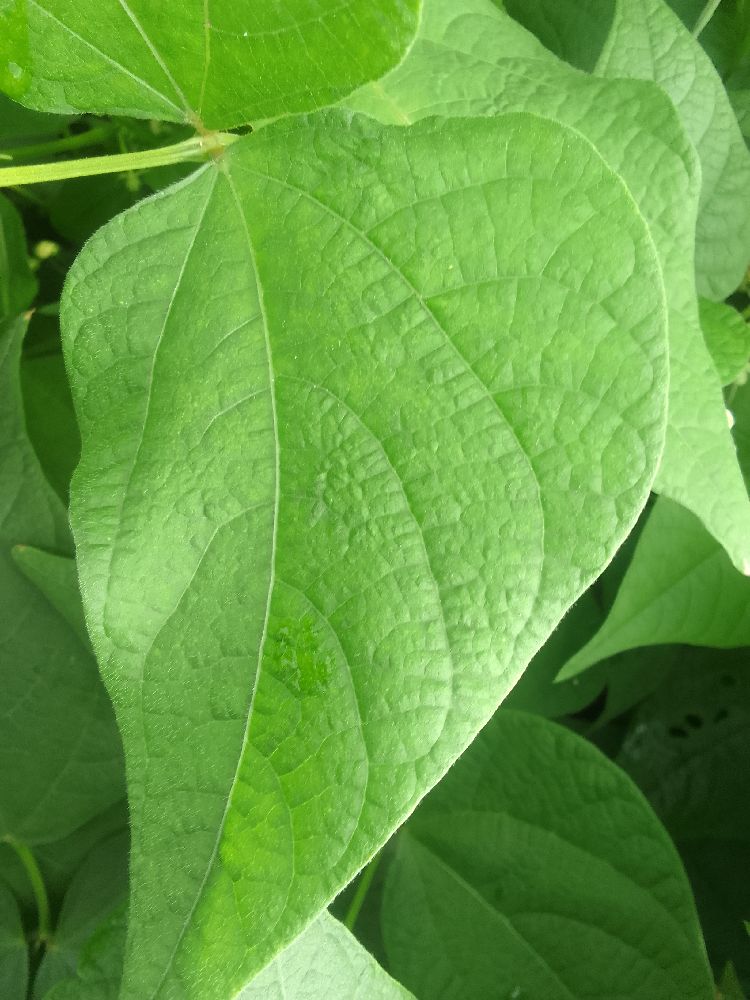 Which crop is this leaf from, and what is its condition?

common bean, healthy
